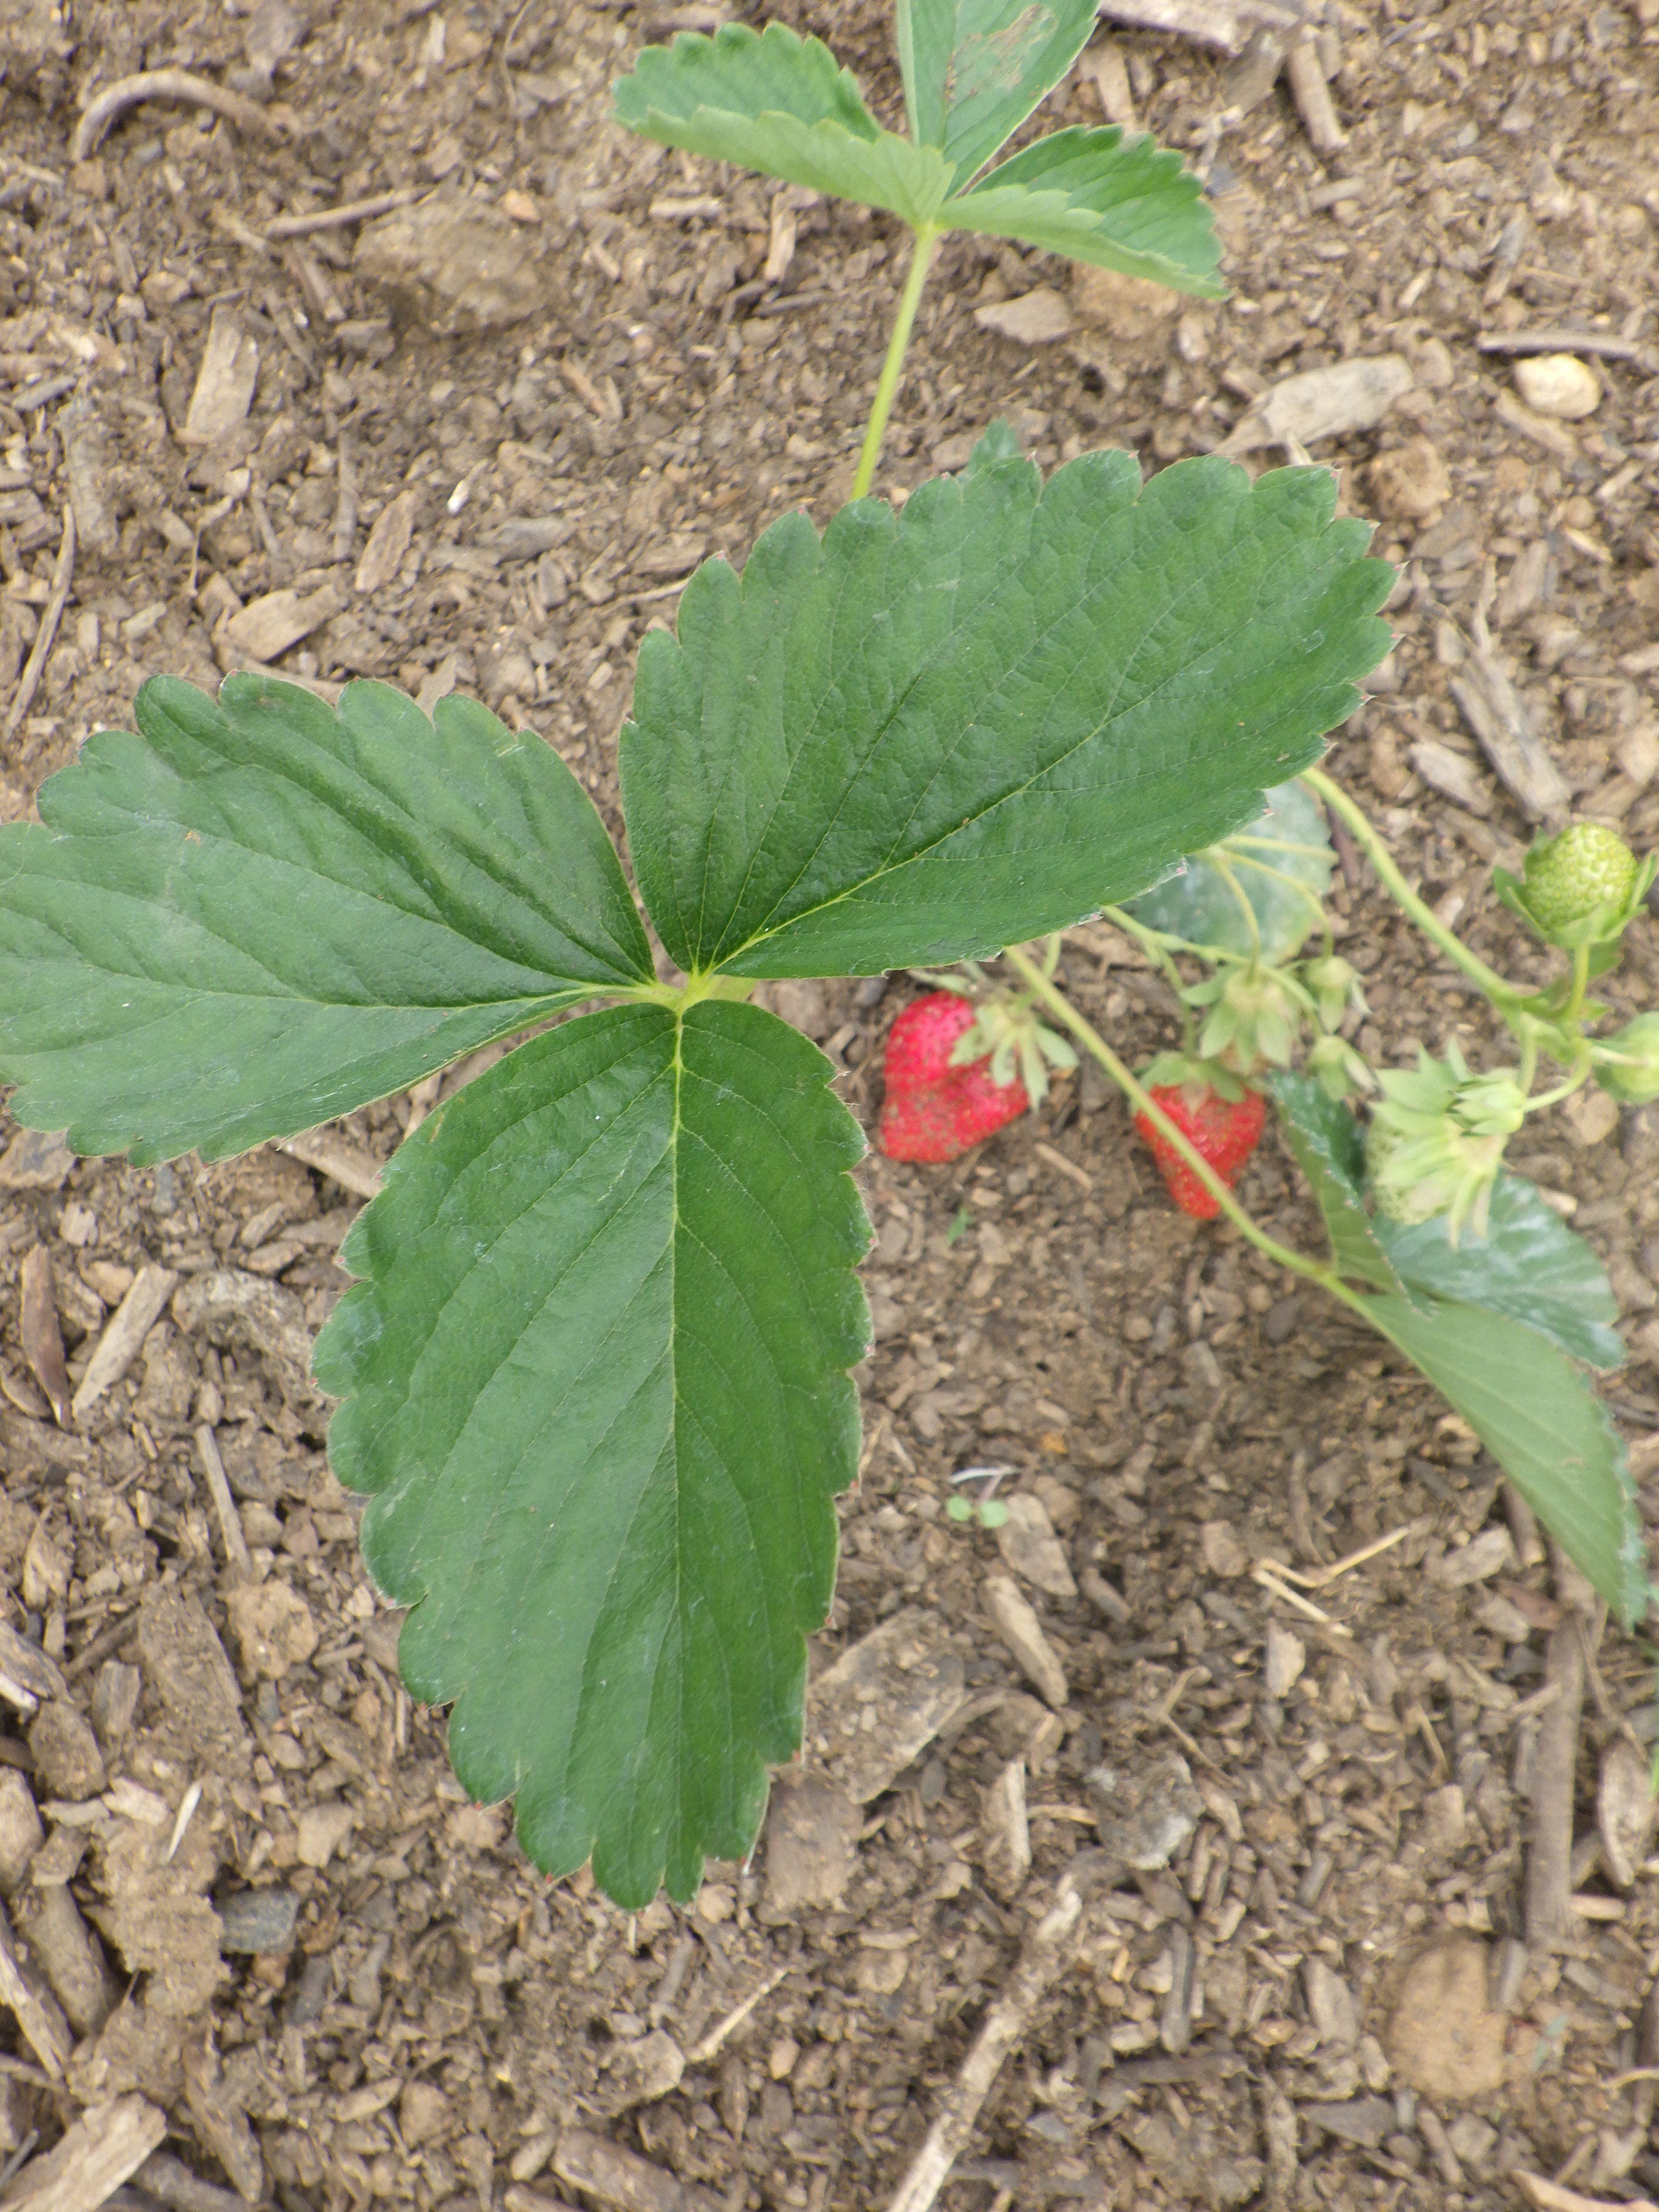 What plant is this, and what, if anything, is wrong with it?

strawberry, healthy
